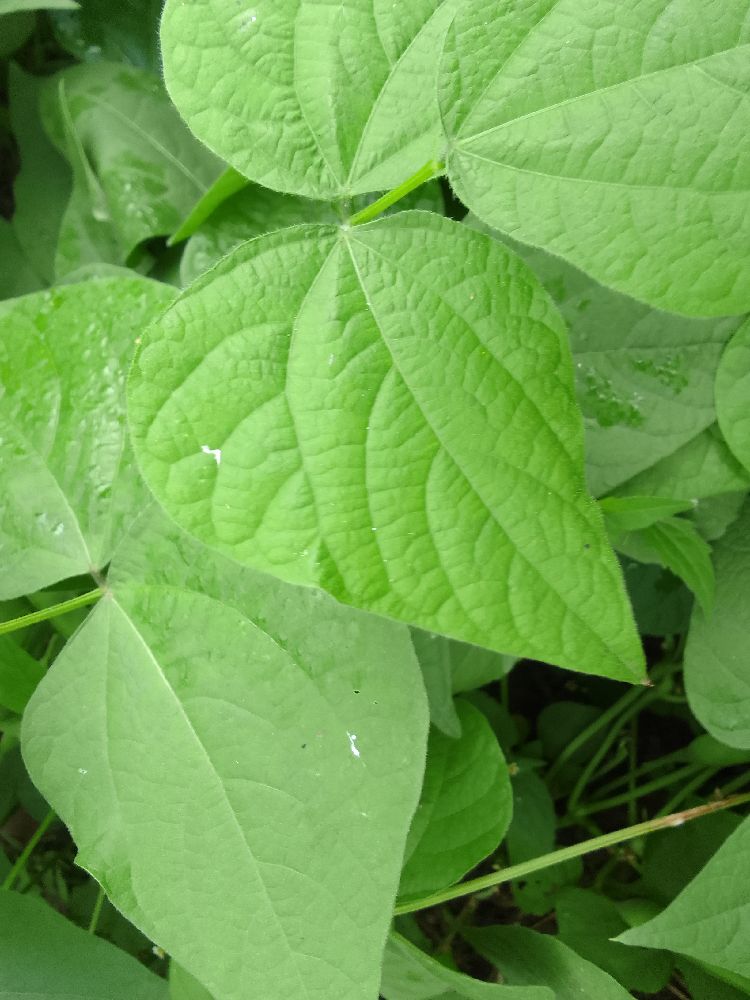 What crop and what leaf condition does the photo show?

common bean, healthy
